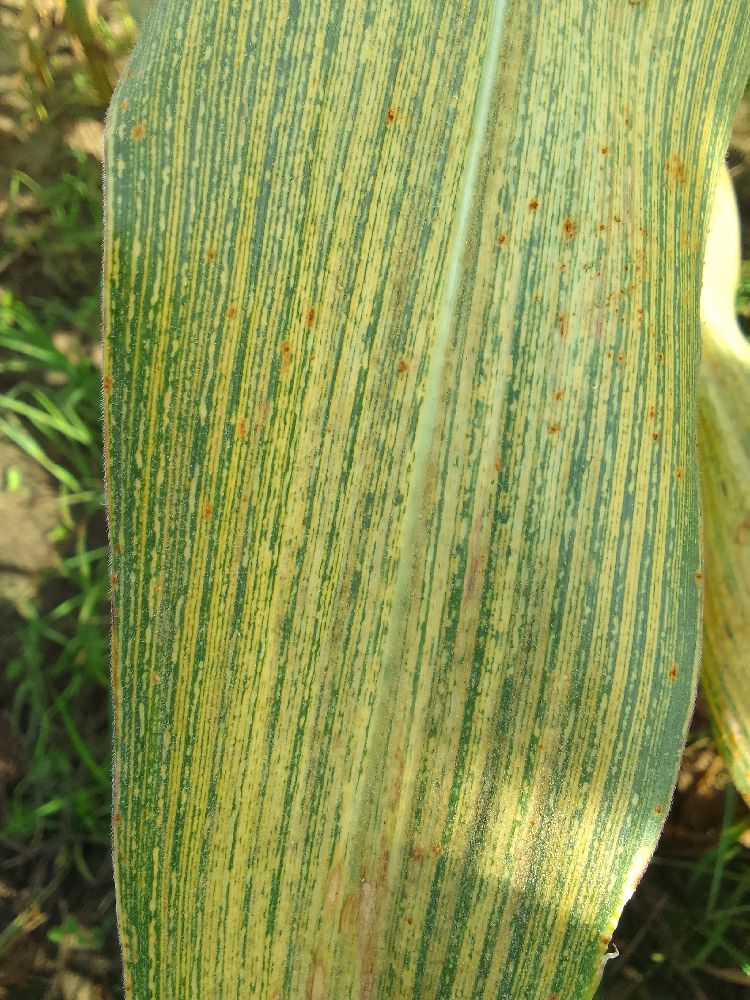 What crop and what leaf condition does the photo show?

maize, maize streak virus
